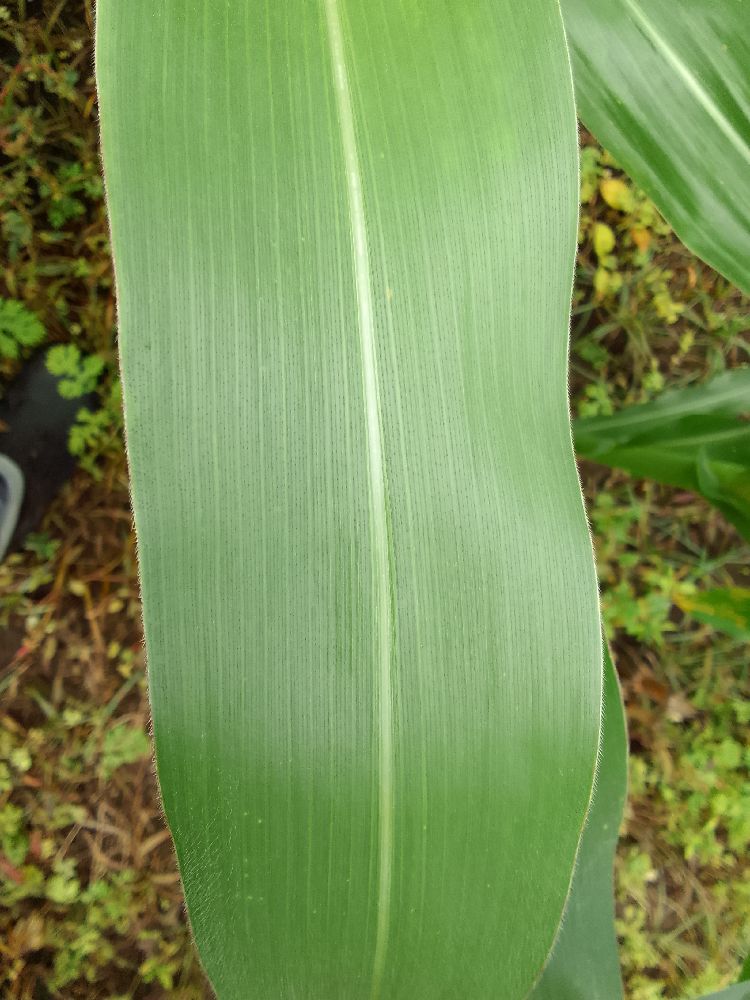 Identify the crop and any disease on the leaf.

maize, healthy
